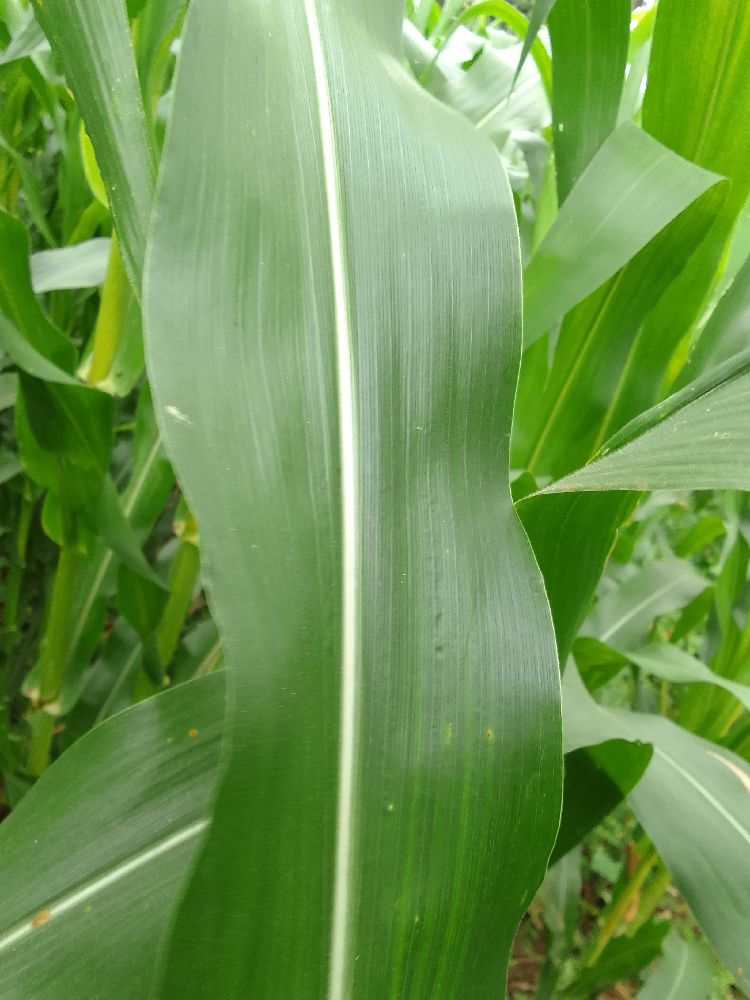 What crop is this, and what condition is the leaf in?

maize, healthy
